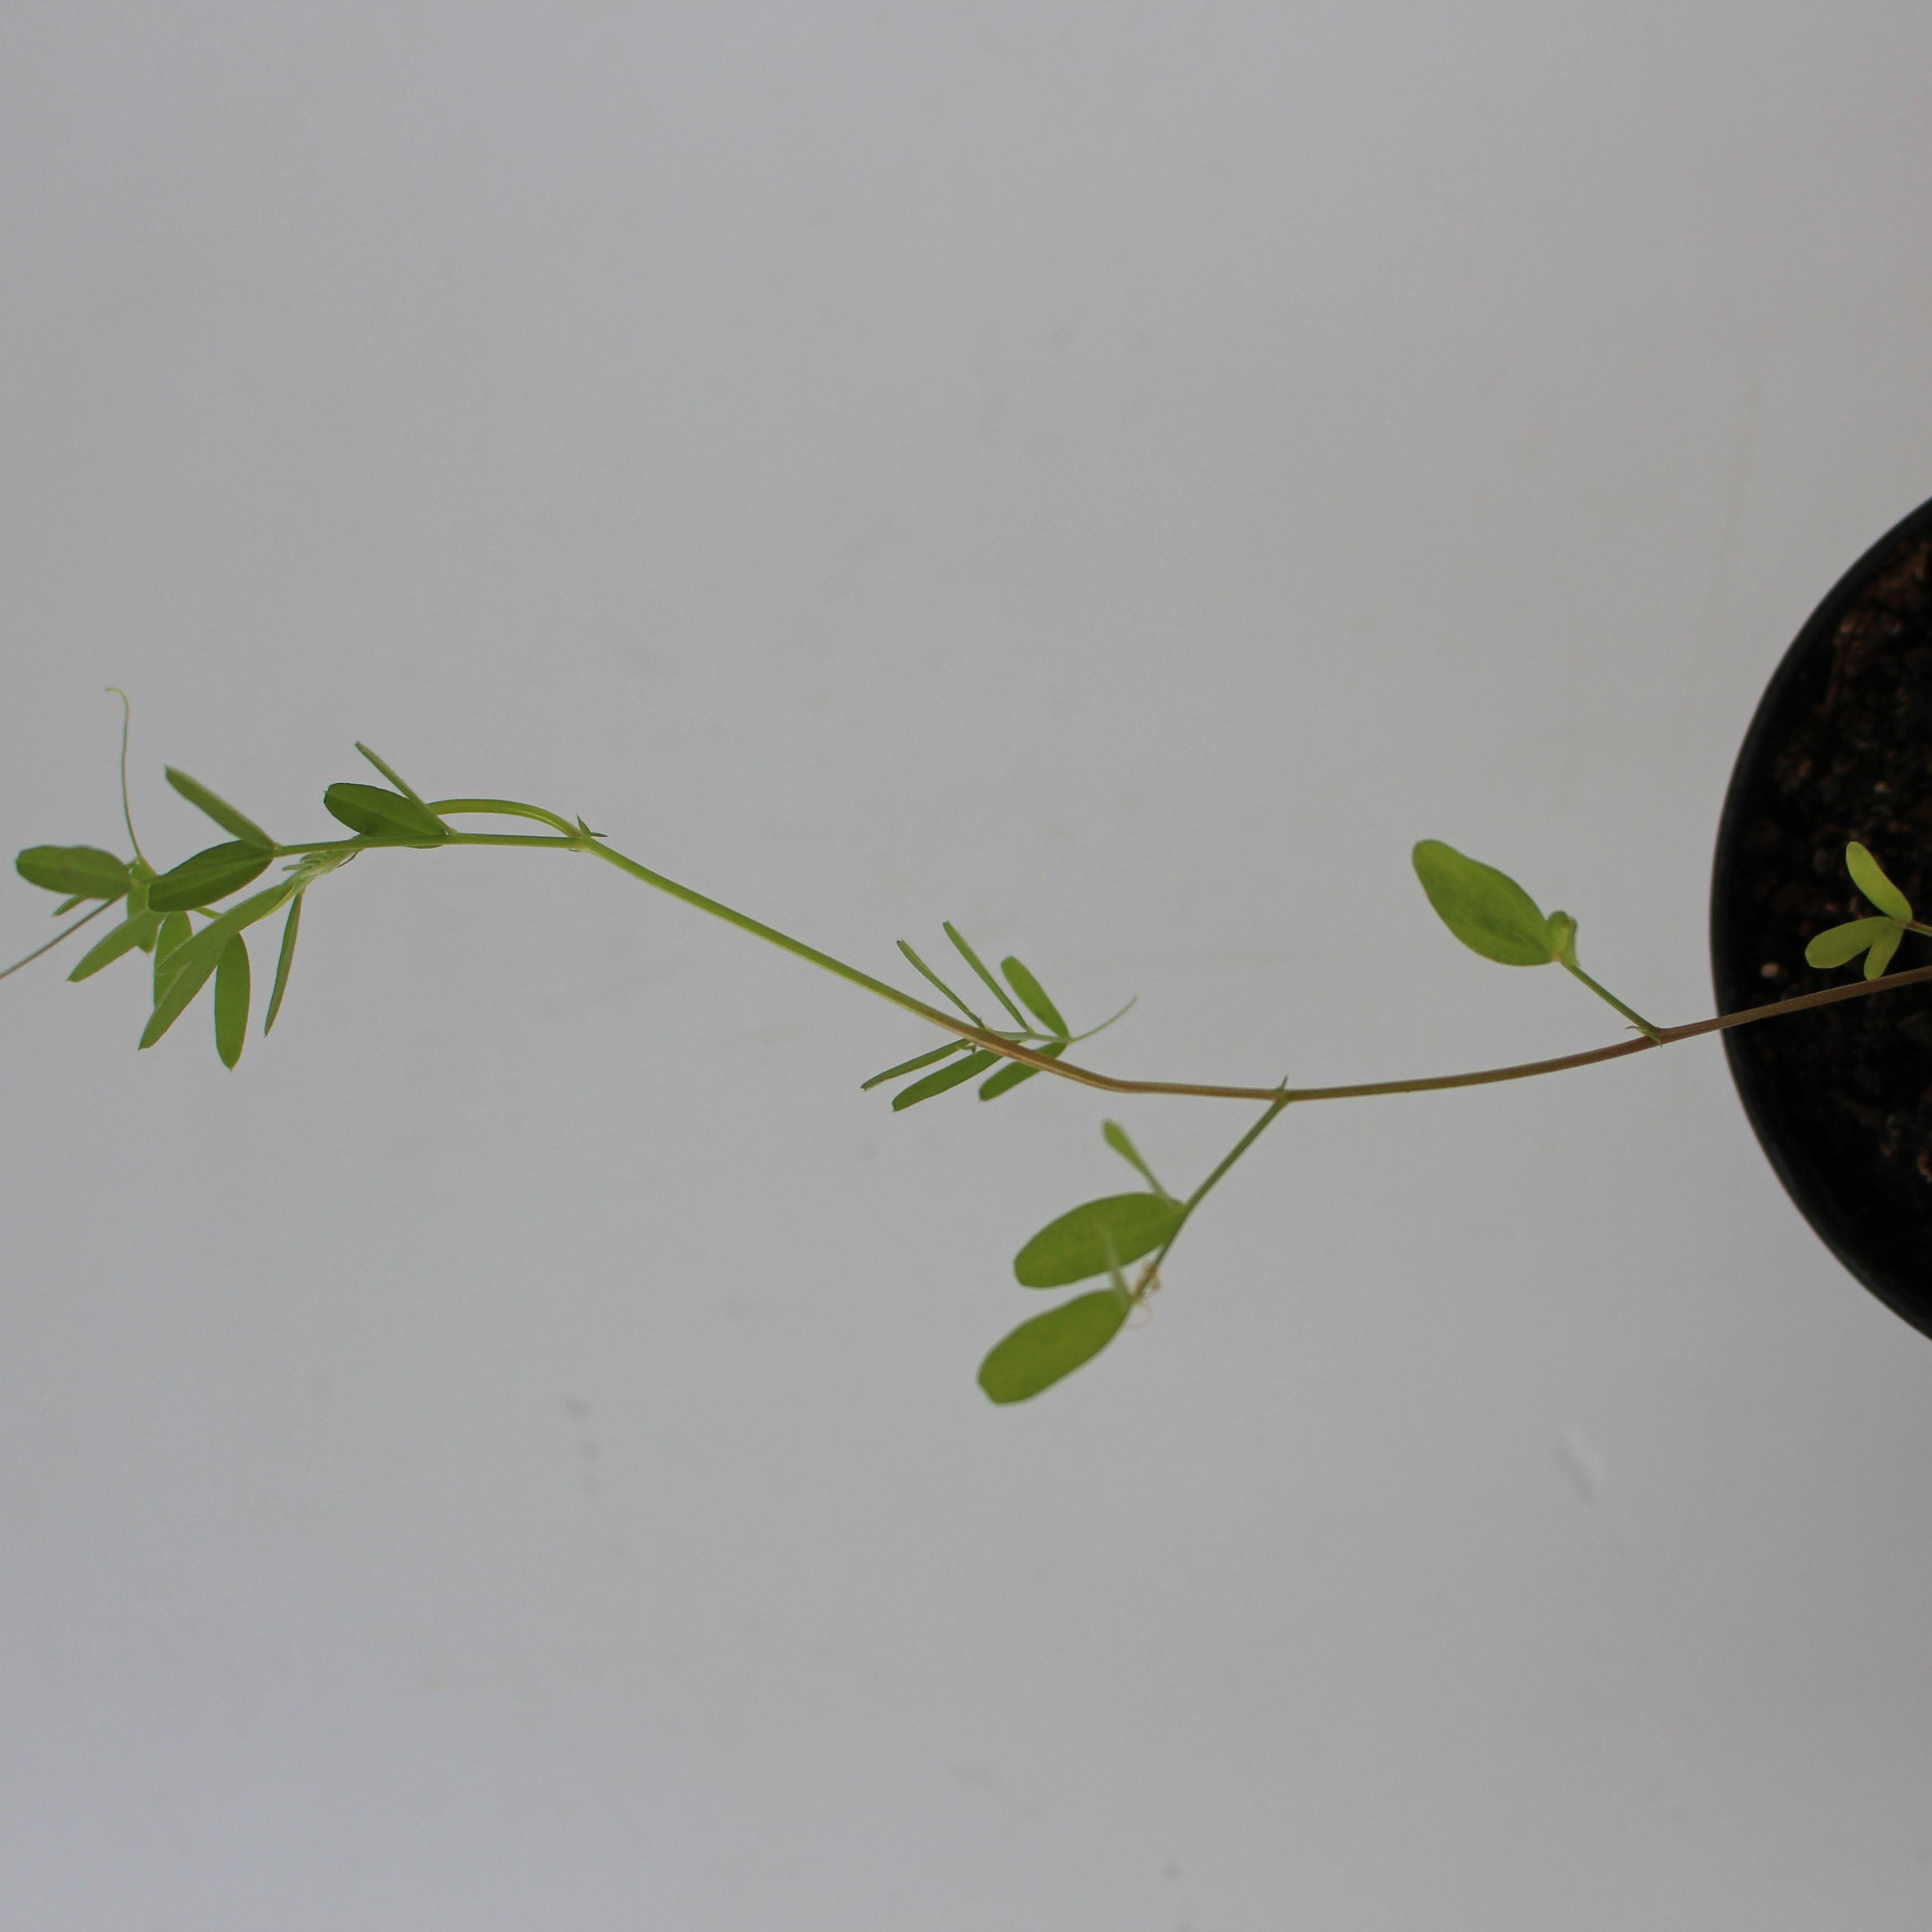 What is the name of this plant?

Vicia sativa
